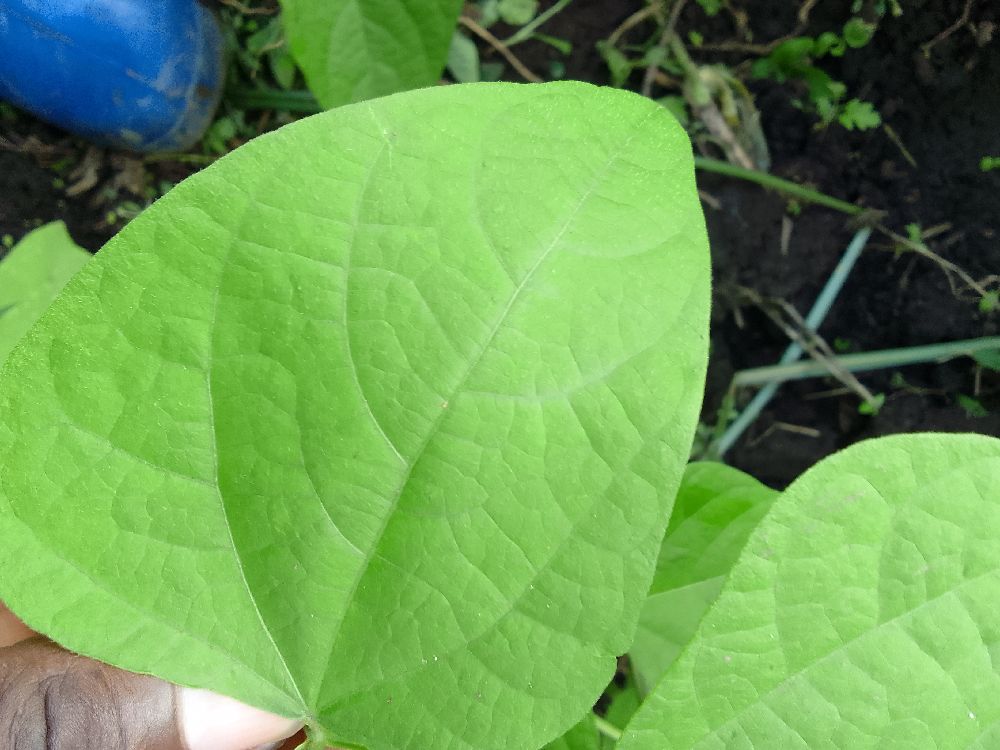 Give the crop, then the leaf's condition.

common bean, healthy
